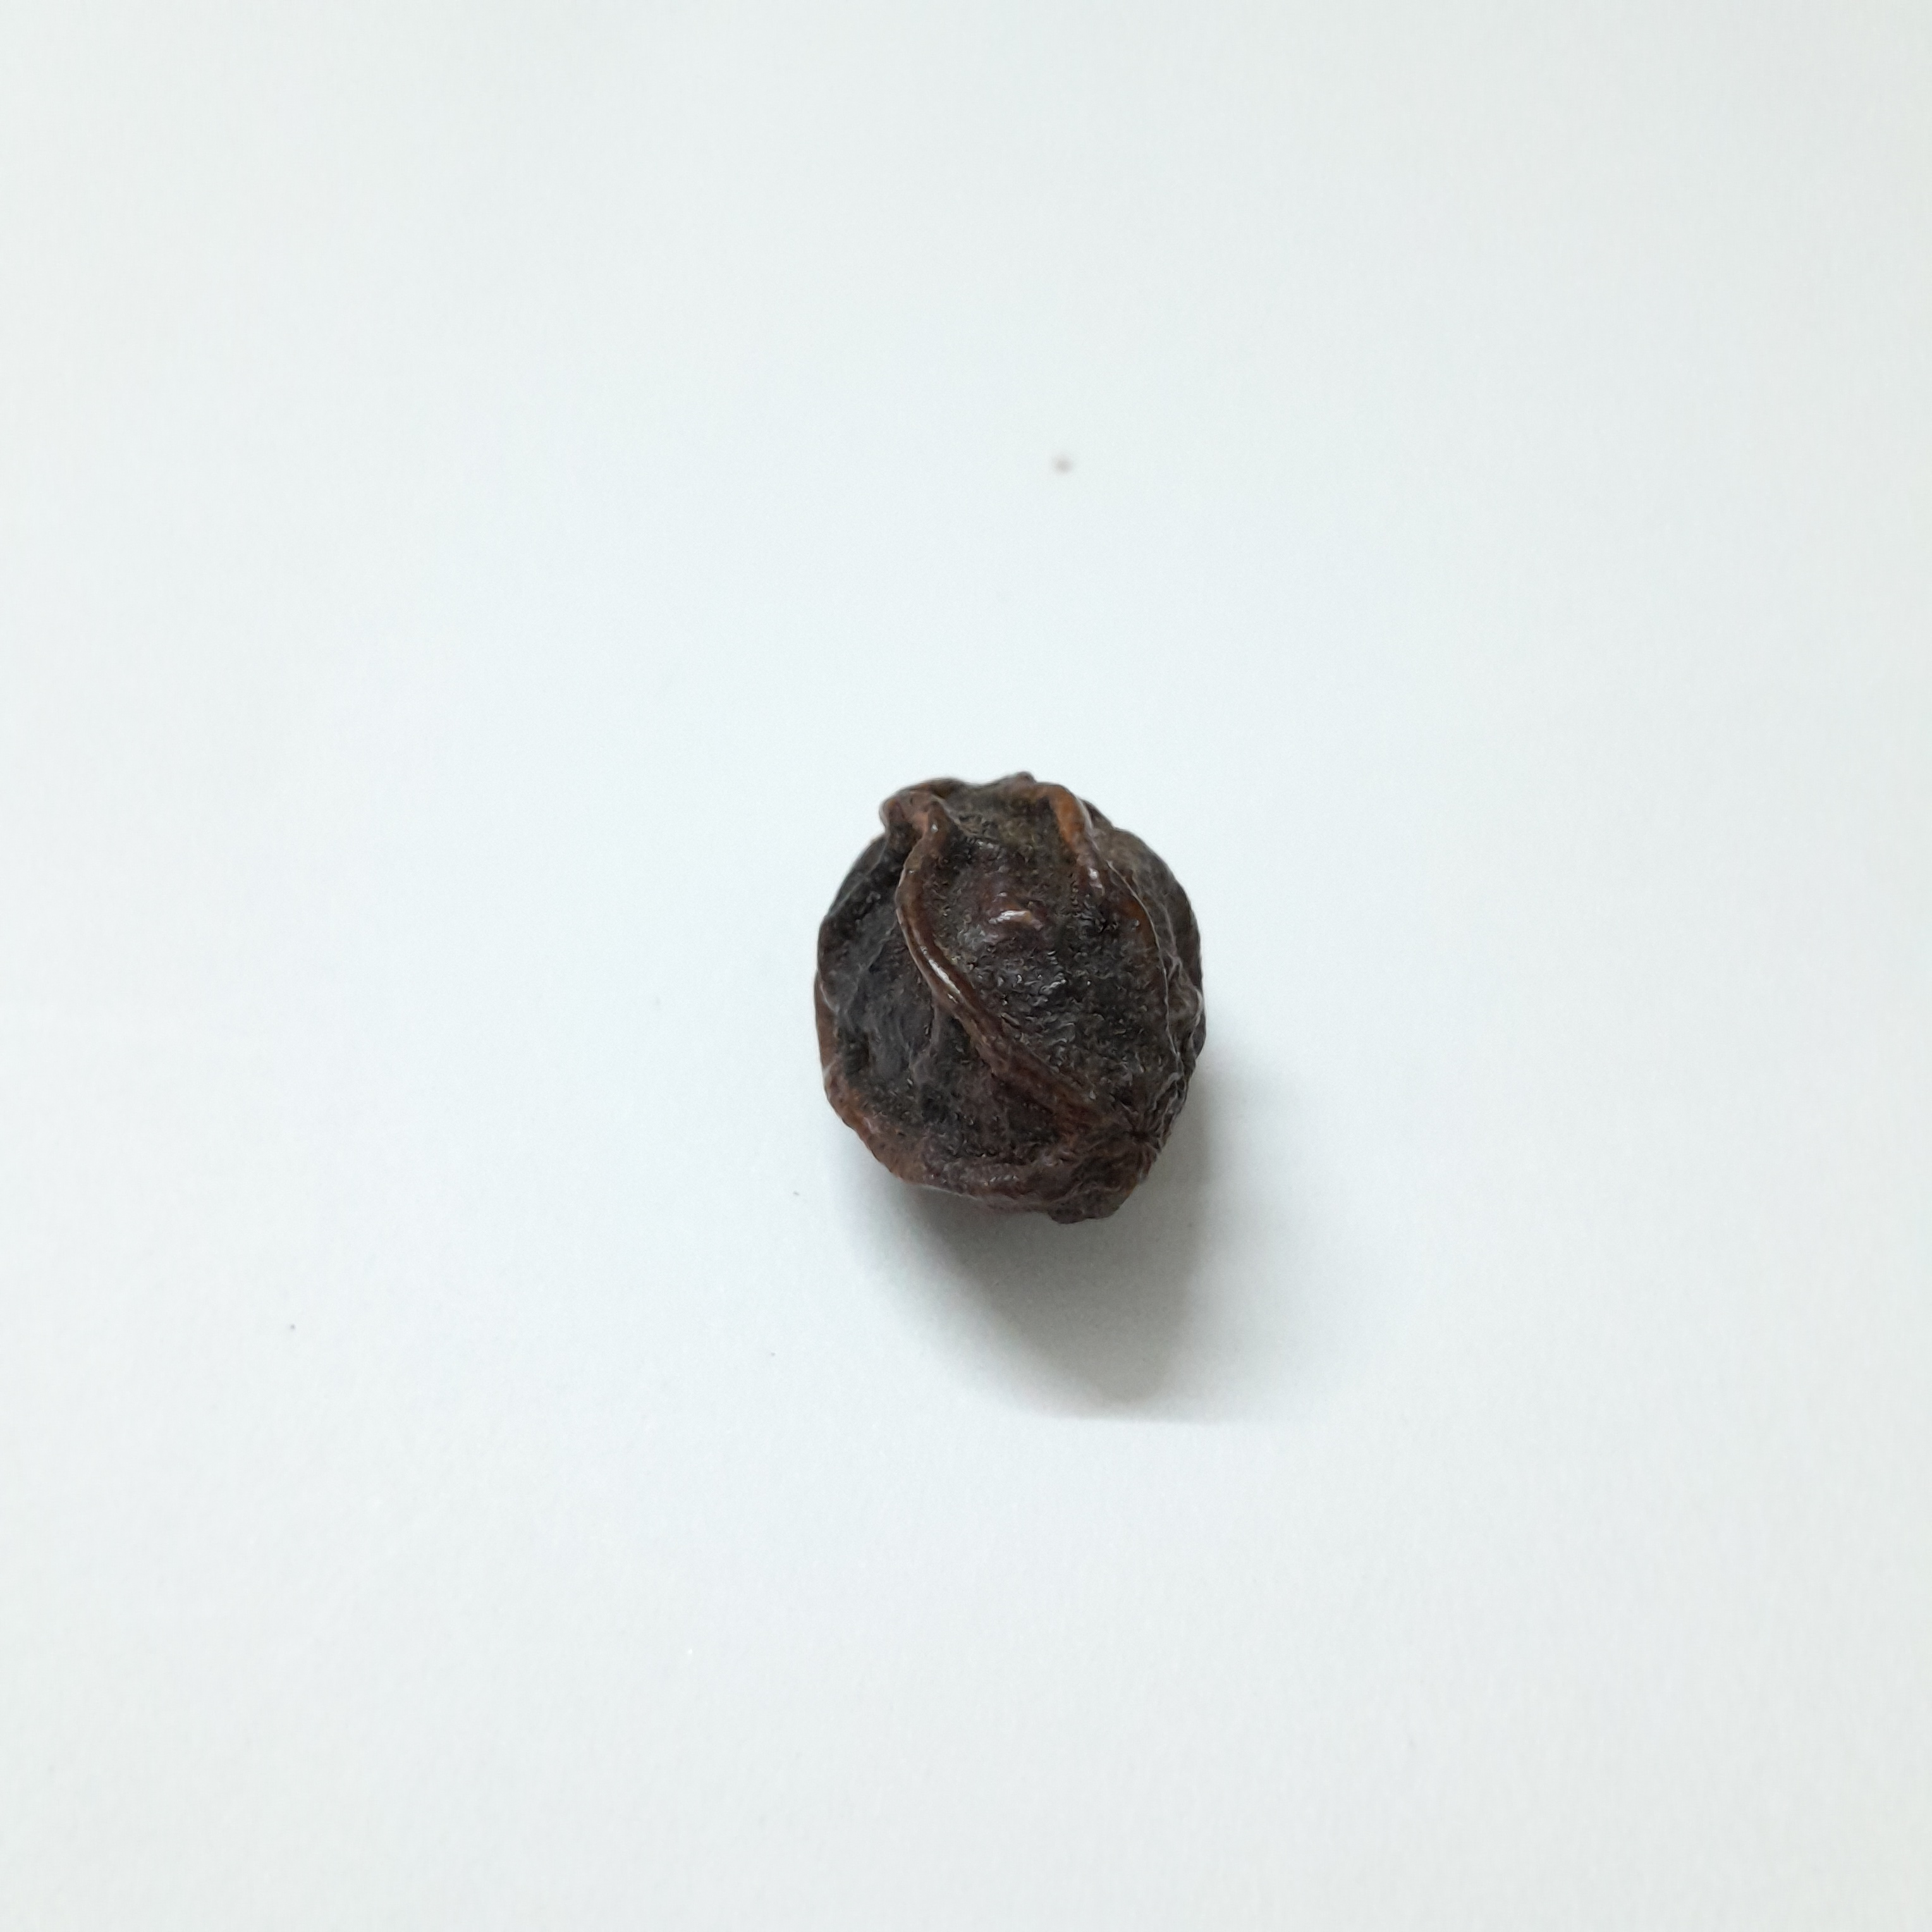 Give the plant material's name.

kadukharik
